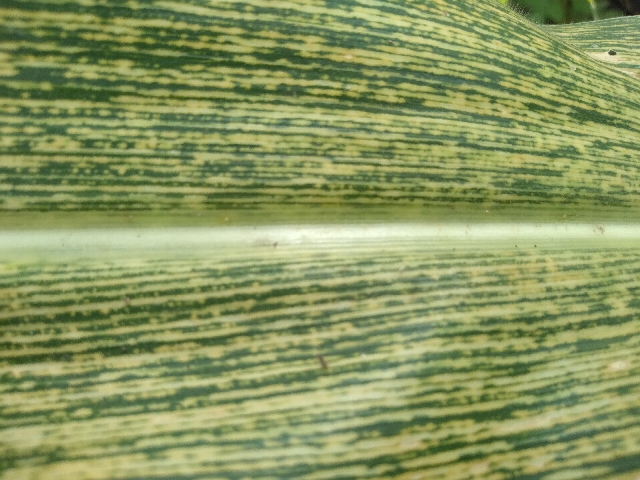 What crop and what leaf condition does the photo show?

maize, maize streak virus
